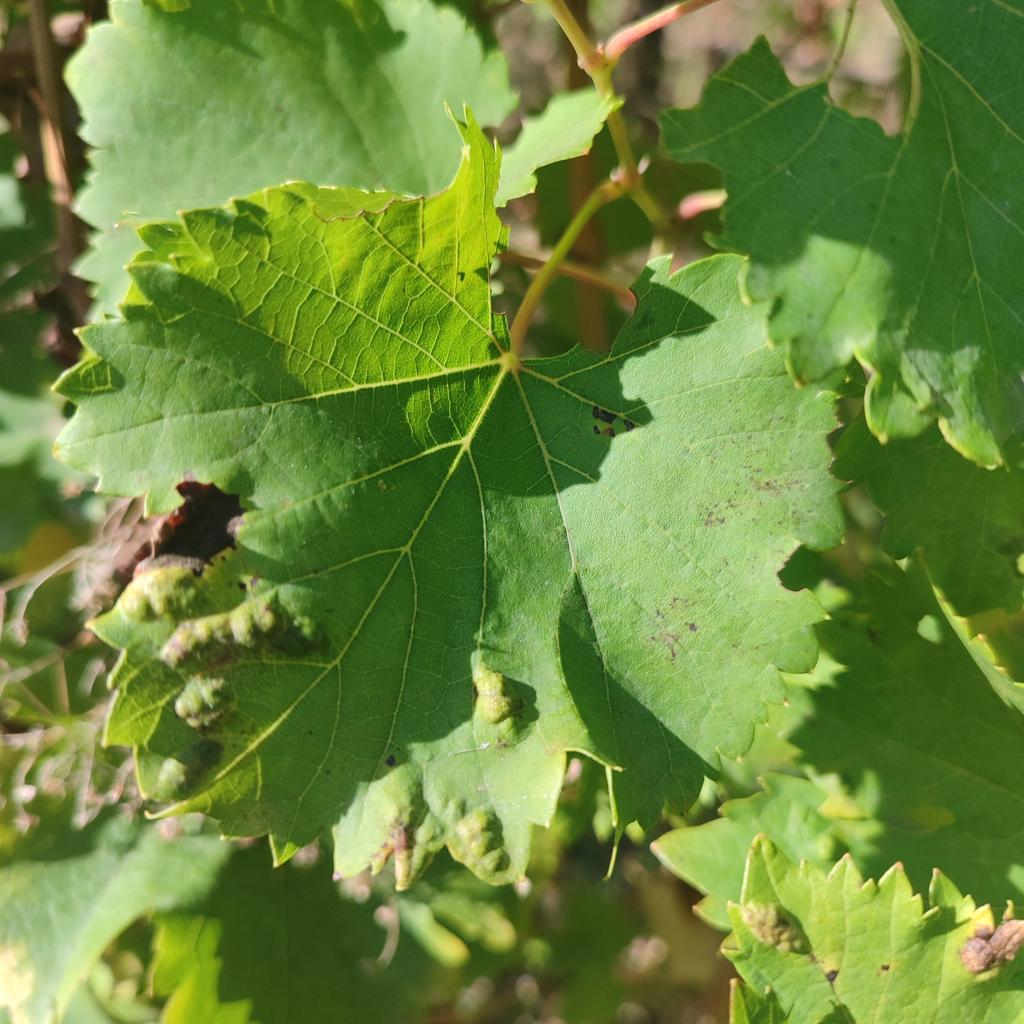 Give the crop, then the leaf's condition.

grapevine, erineum mite
